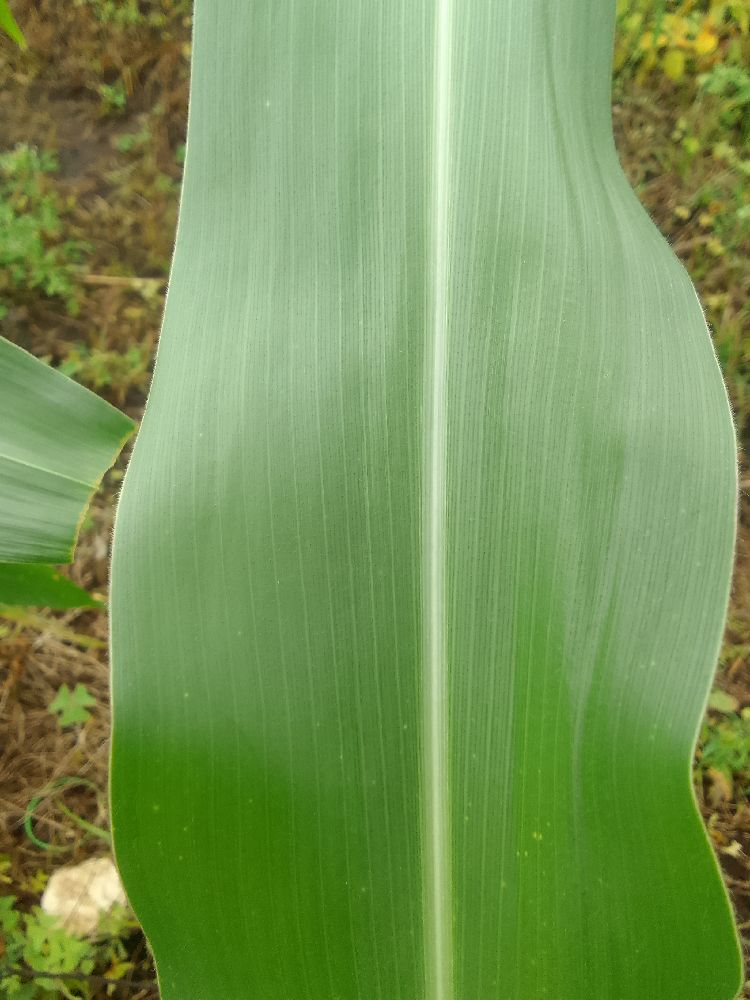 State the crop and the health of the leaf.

maize, healthy
